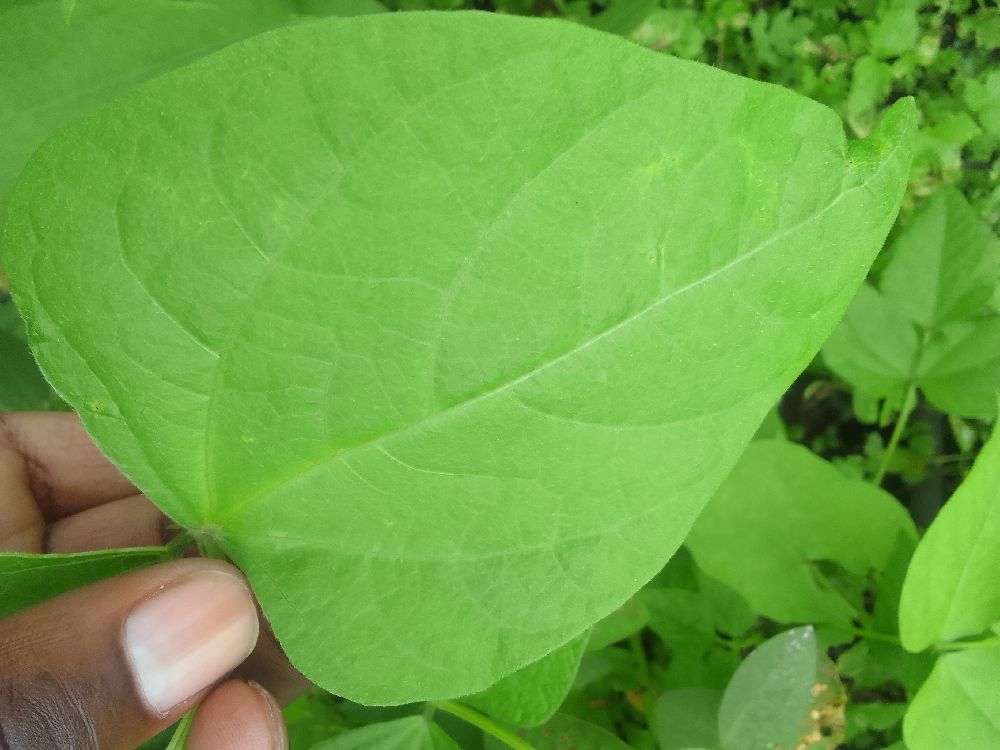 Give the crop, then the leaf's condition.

common bean, healthy
